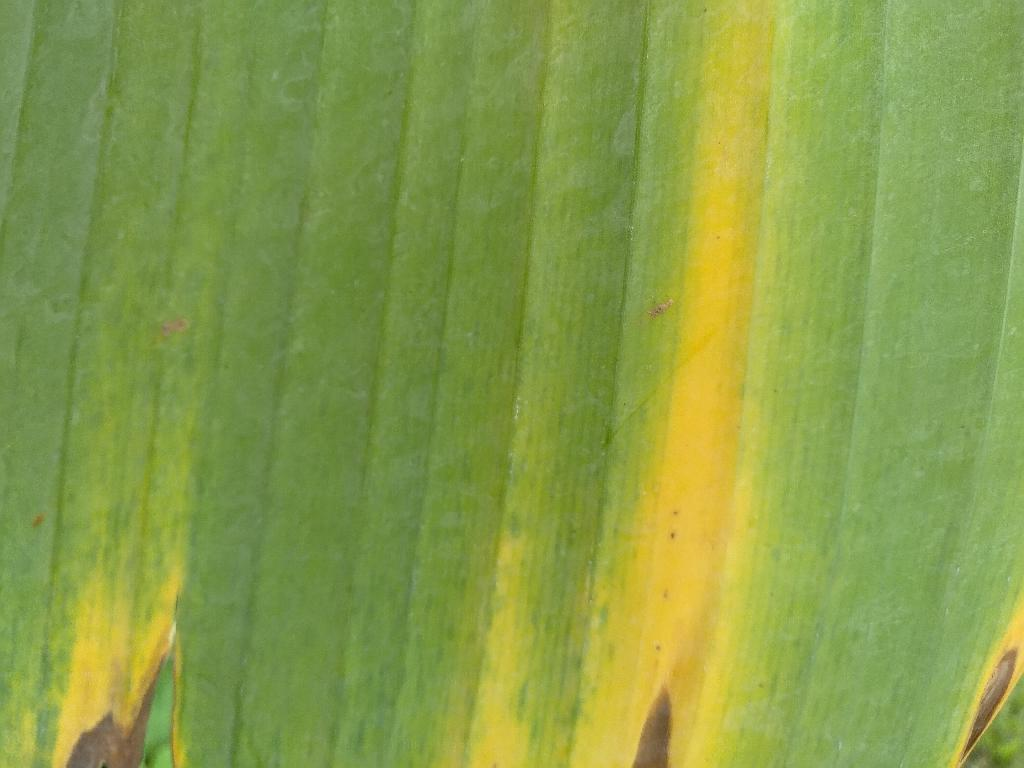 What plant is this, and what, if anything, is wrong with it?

banana, fusarium wilt race 1
